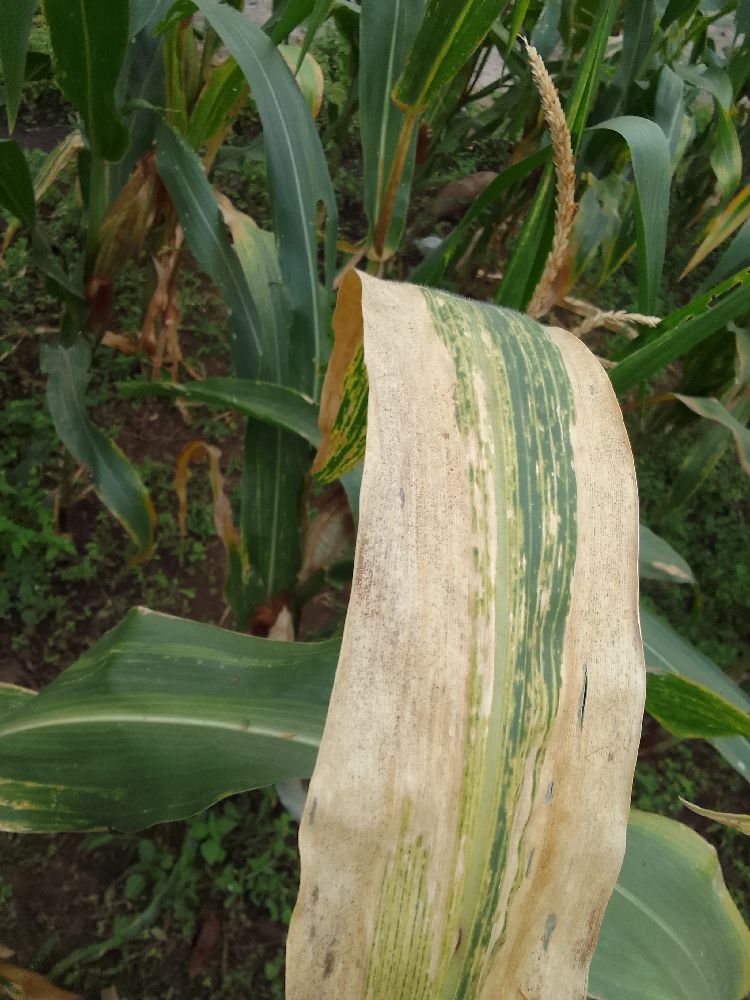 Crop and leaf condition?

maize, maize lethal necrosis
